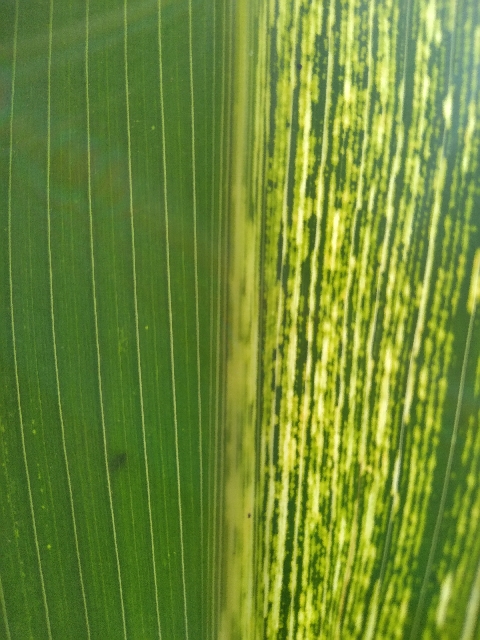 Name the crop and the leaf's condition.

maize, maize streak virus
